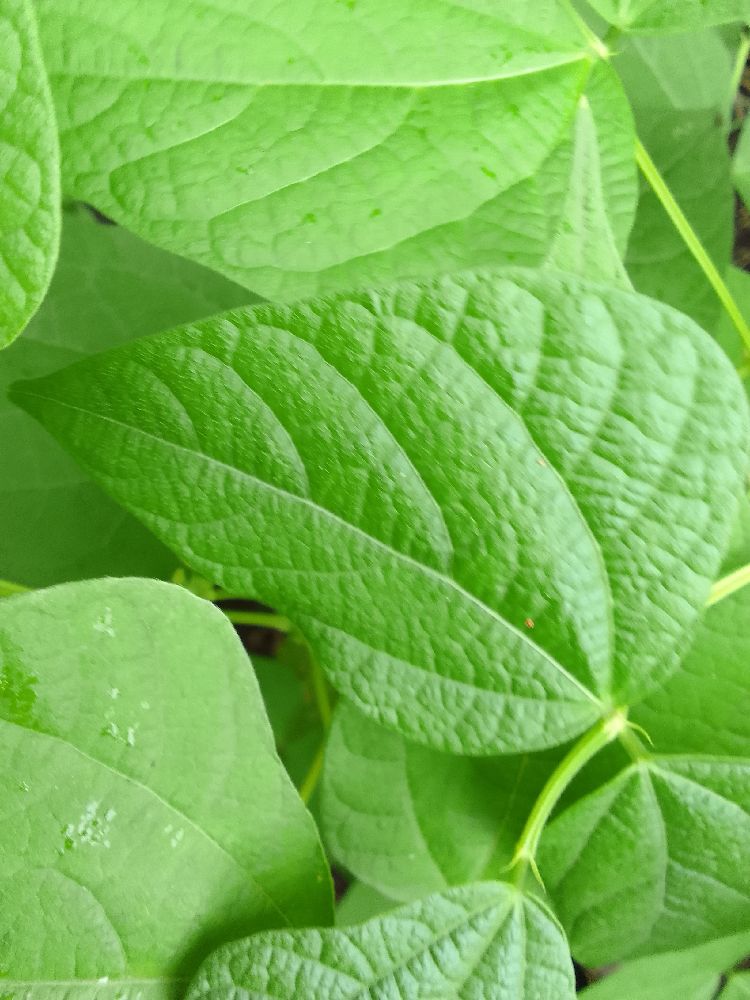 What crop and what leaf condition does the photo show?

common bean, healthy
